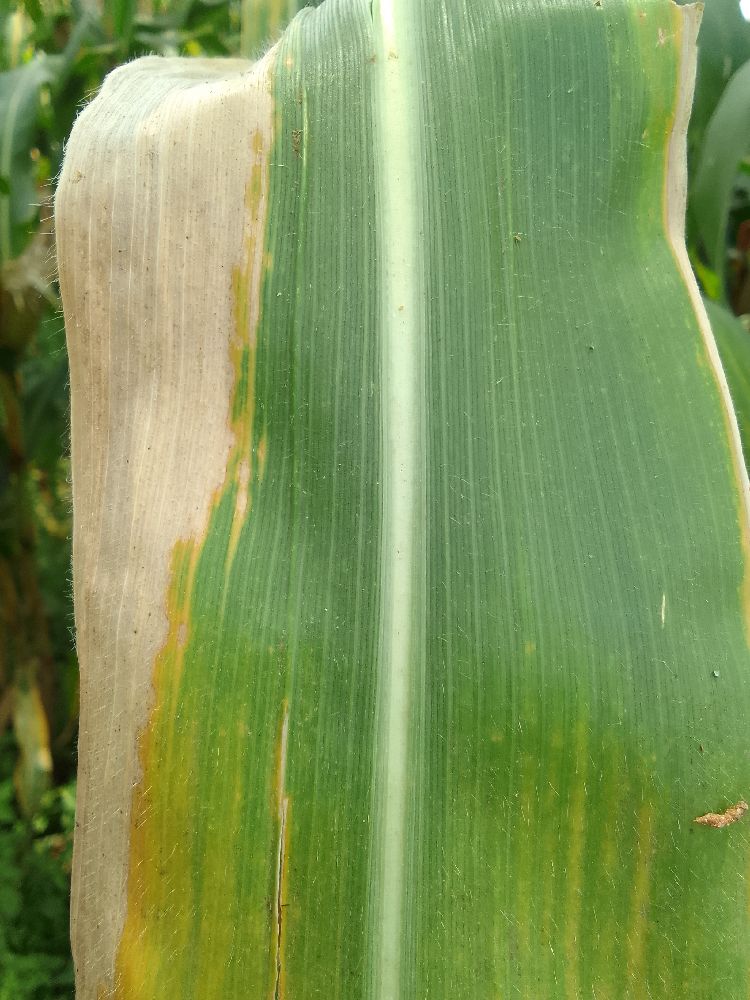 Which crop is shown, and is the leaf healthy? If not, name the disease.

maize, maize lethal necrosis
